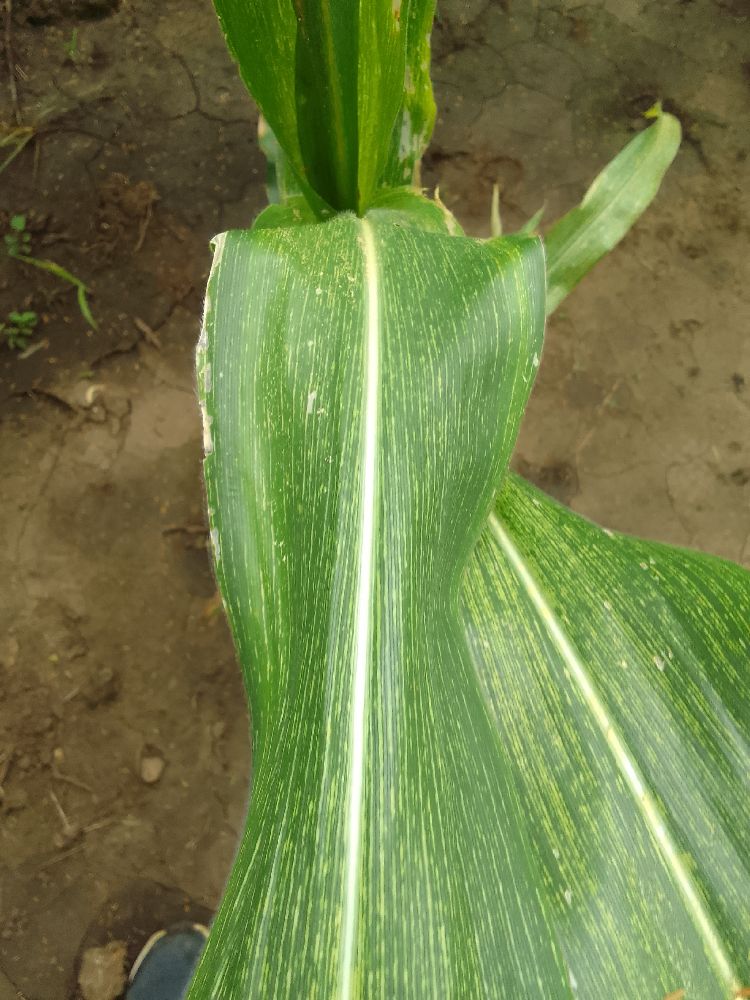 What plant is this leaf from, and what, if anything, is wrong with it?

maize, maize streak virus
